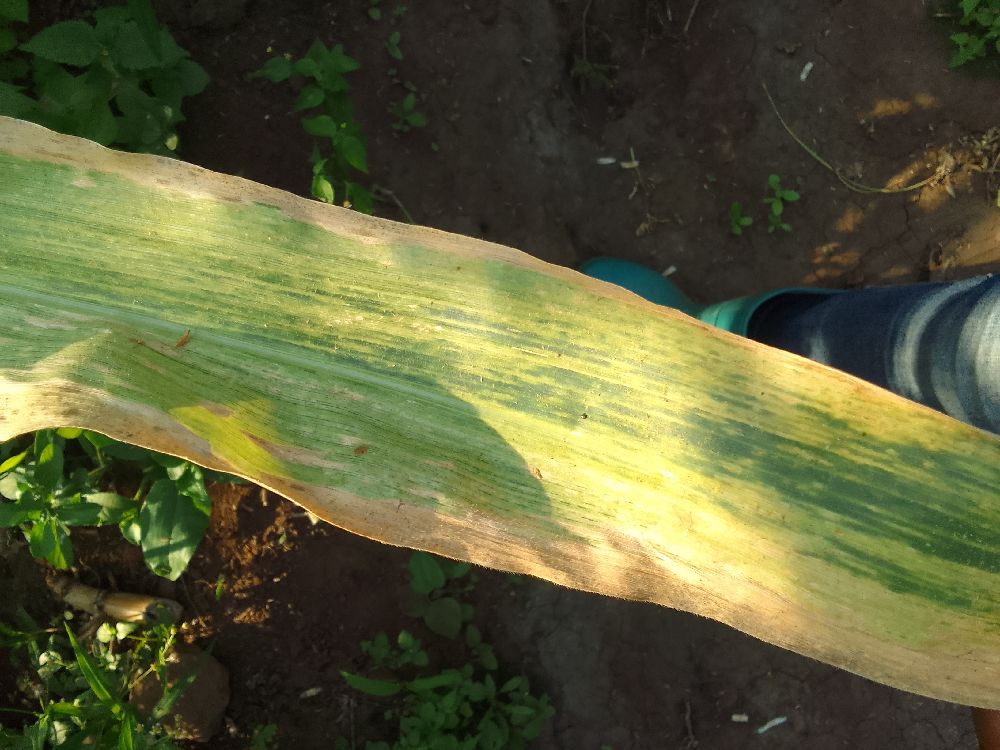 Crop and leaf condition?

maize, maize lethal necrosis
